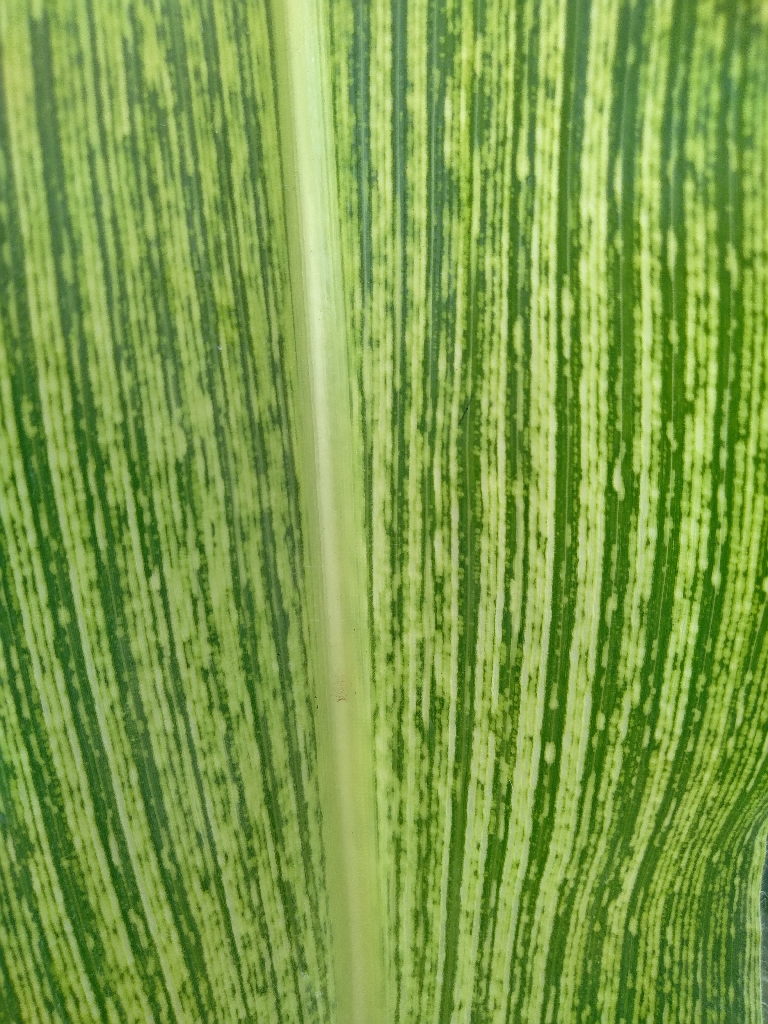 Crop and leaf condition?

maize, maize streak virus
